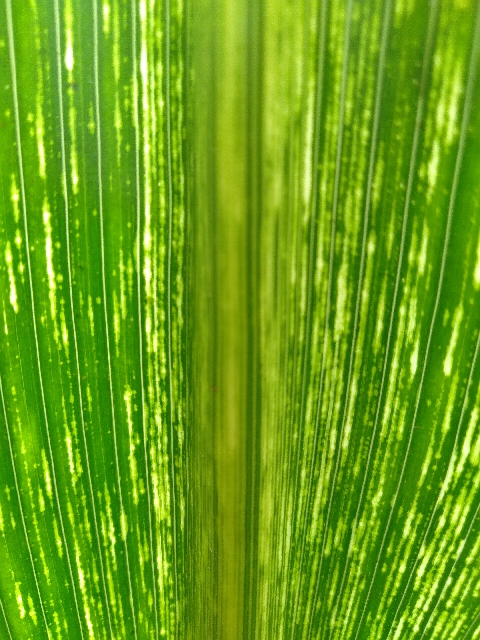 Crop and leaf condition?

maize, maize streak virus
